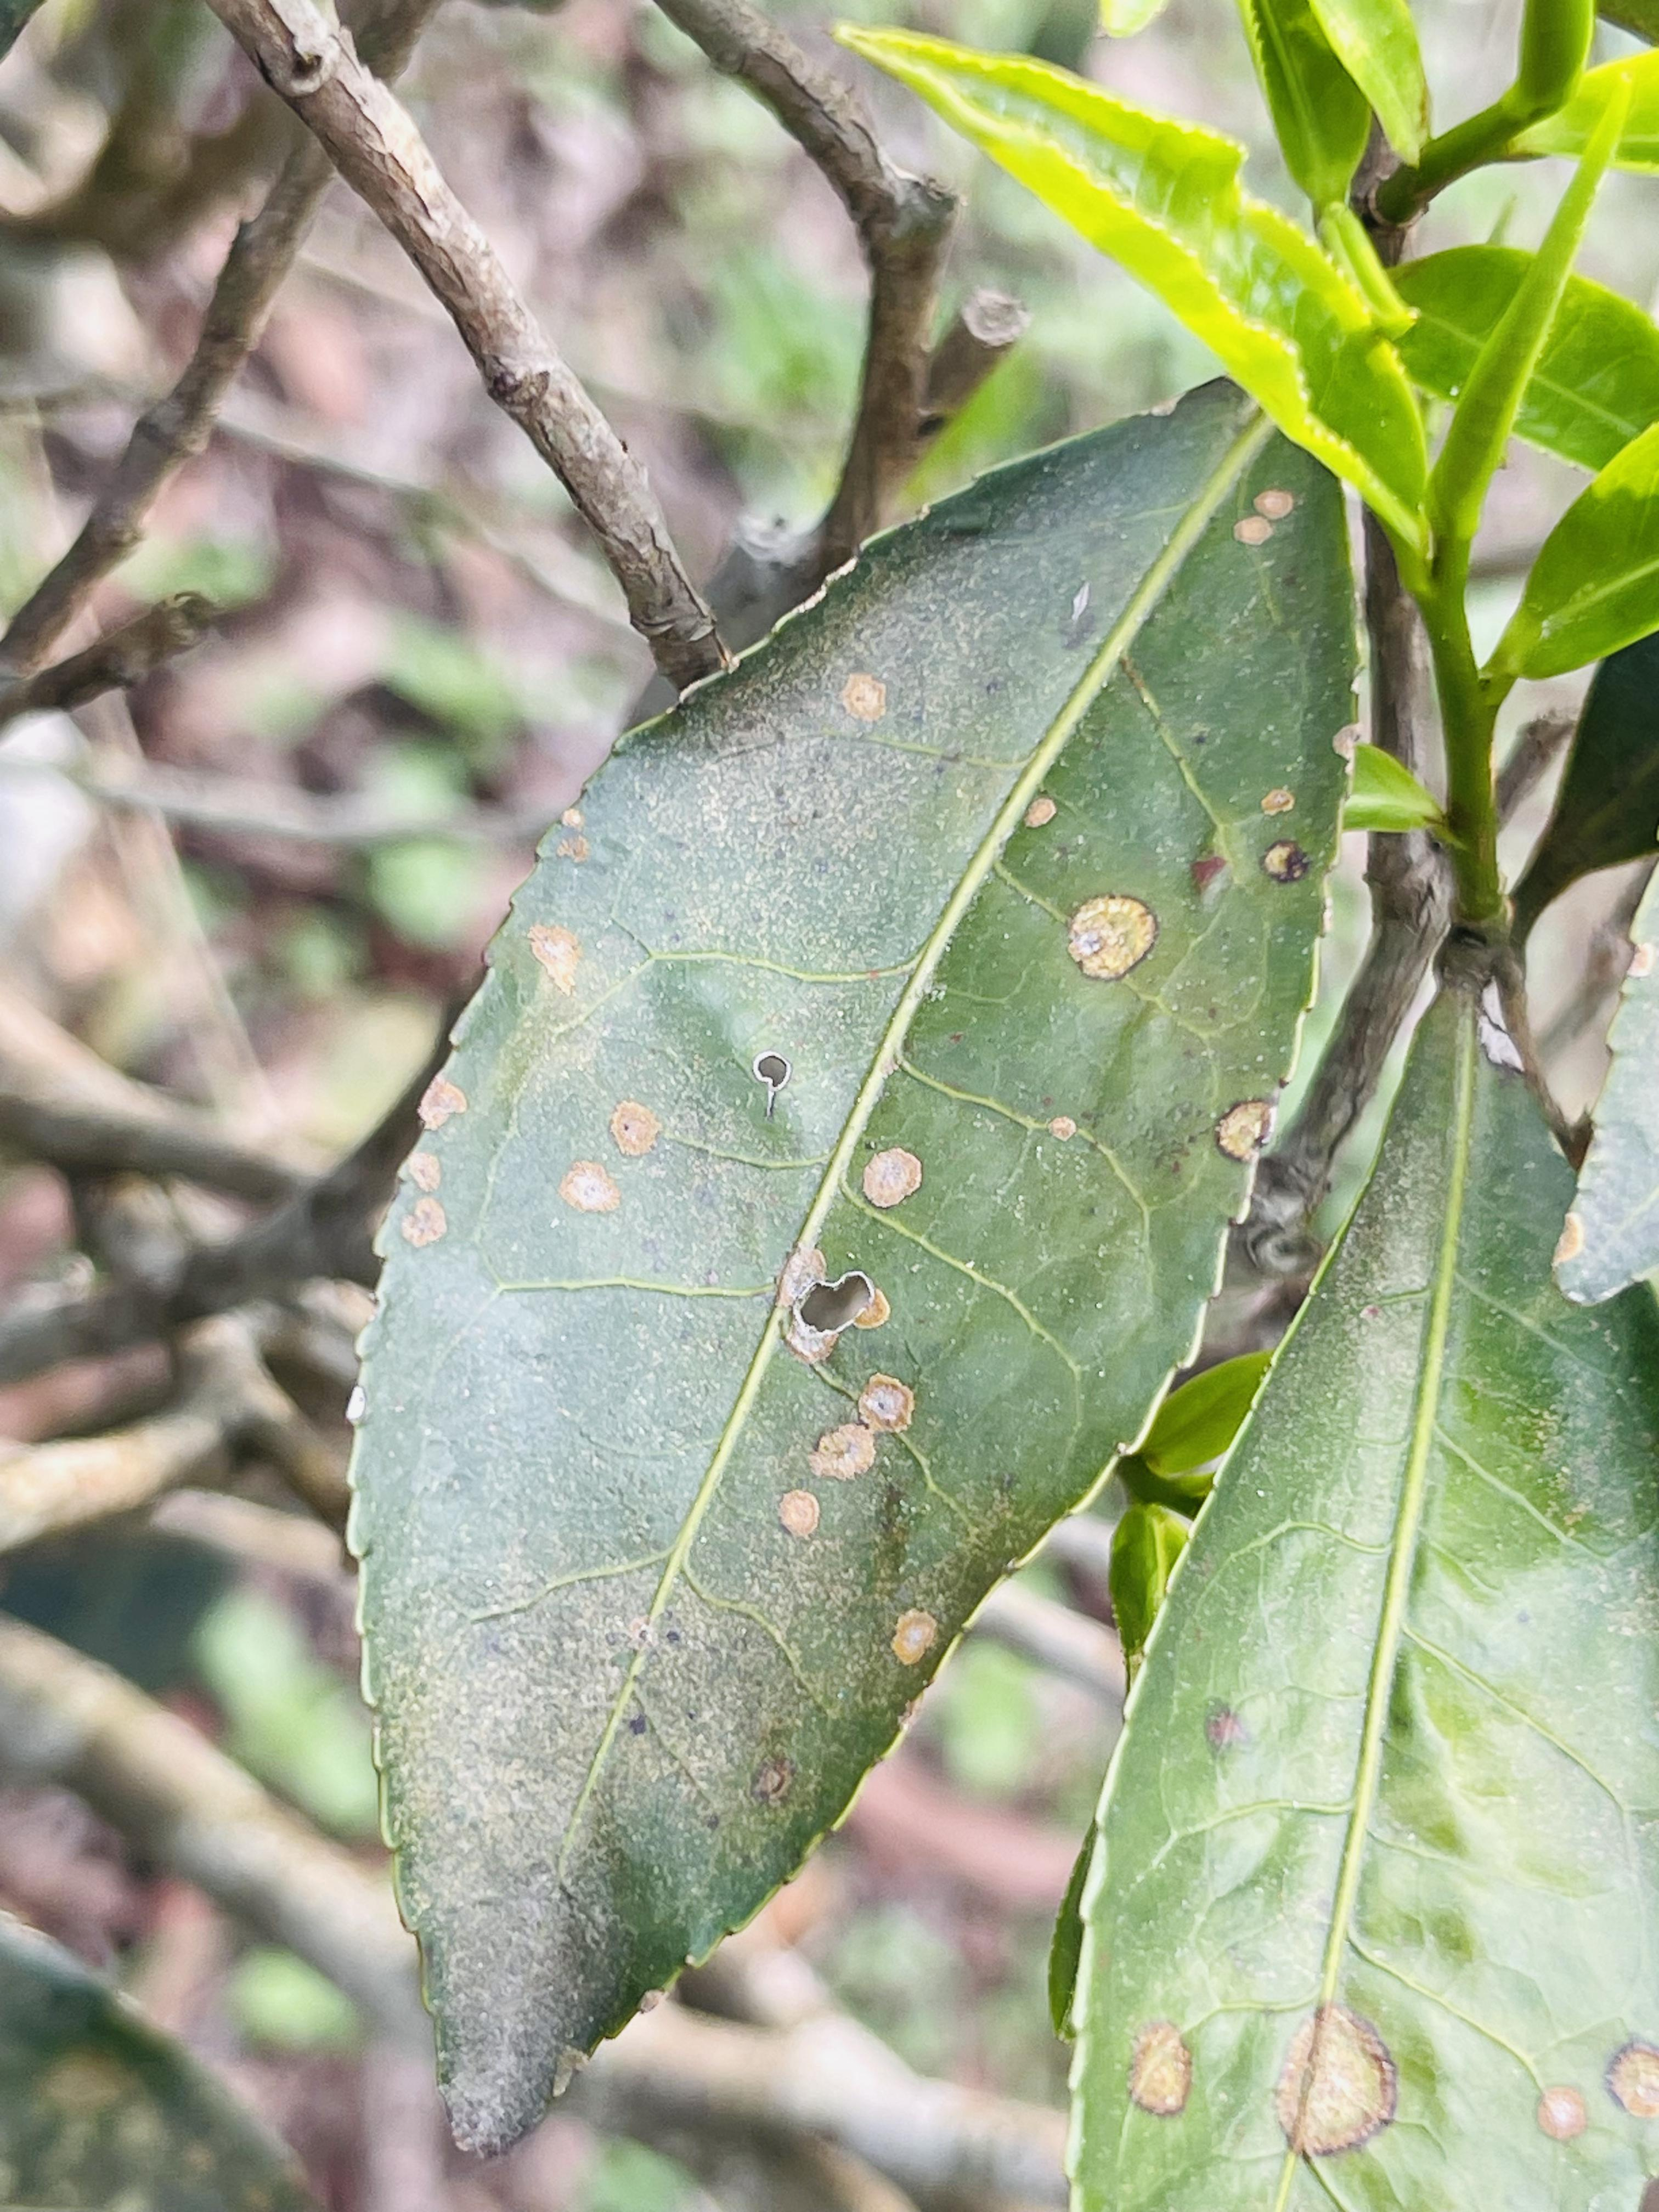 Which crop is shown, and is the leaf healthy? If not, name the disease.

tea, red rust
